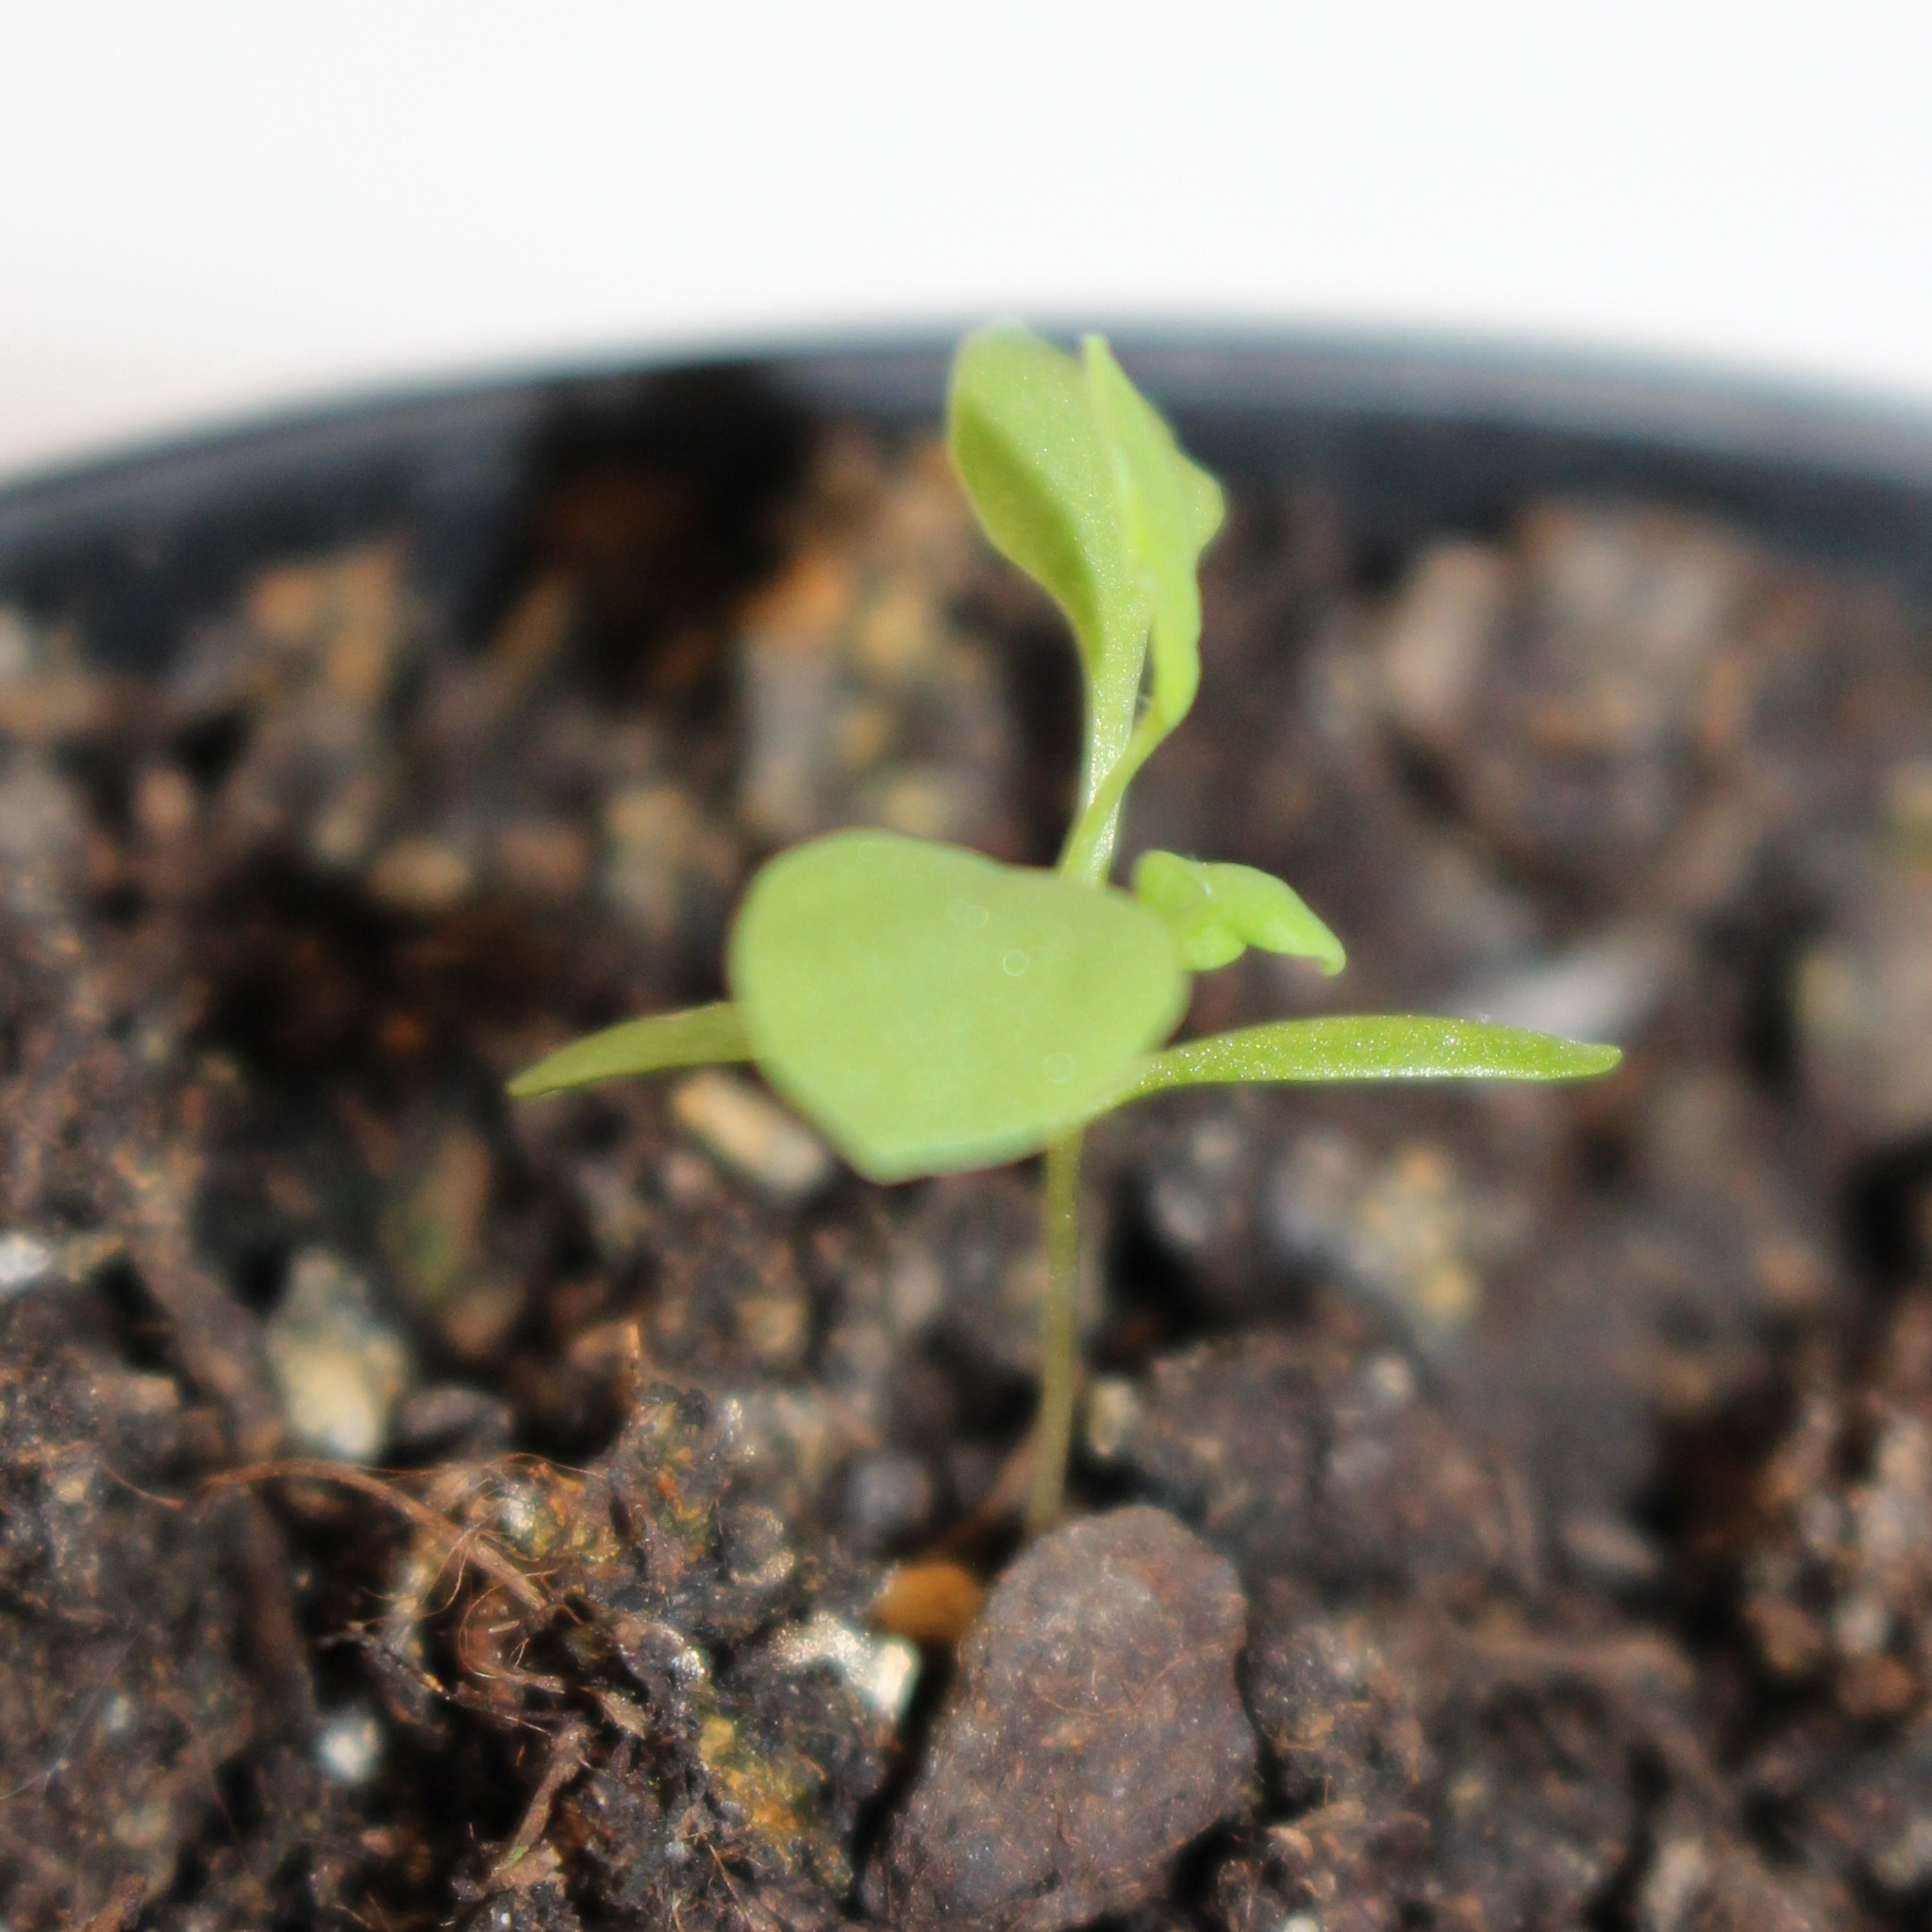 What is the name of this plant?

Papaver rhoeas
